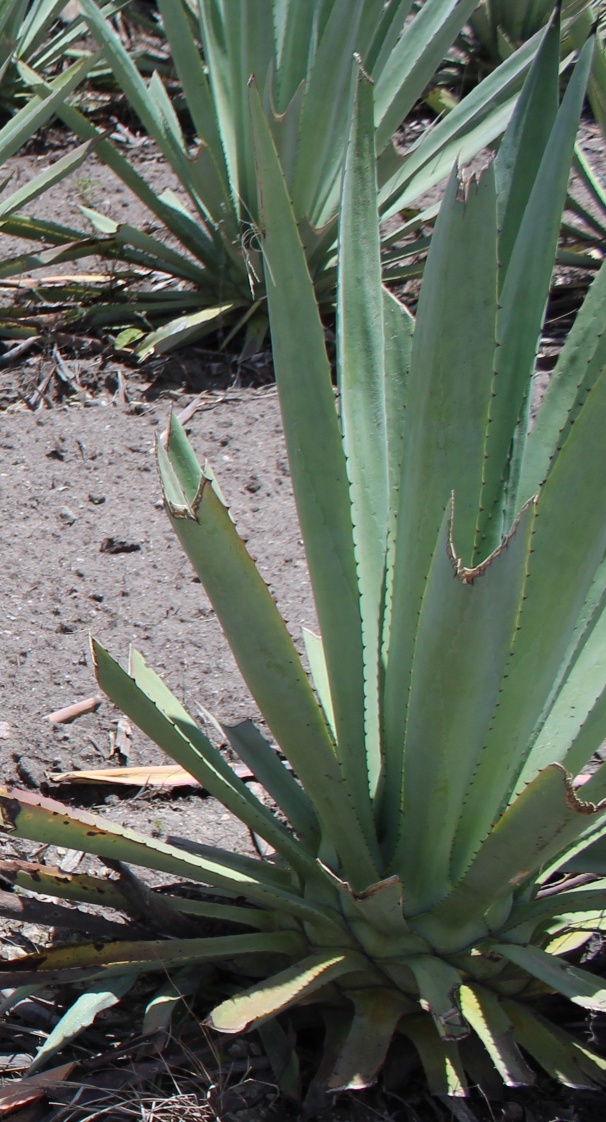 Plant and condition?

agave, healthy
